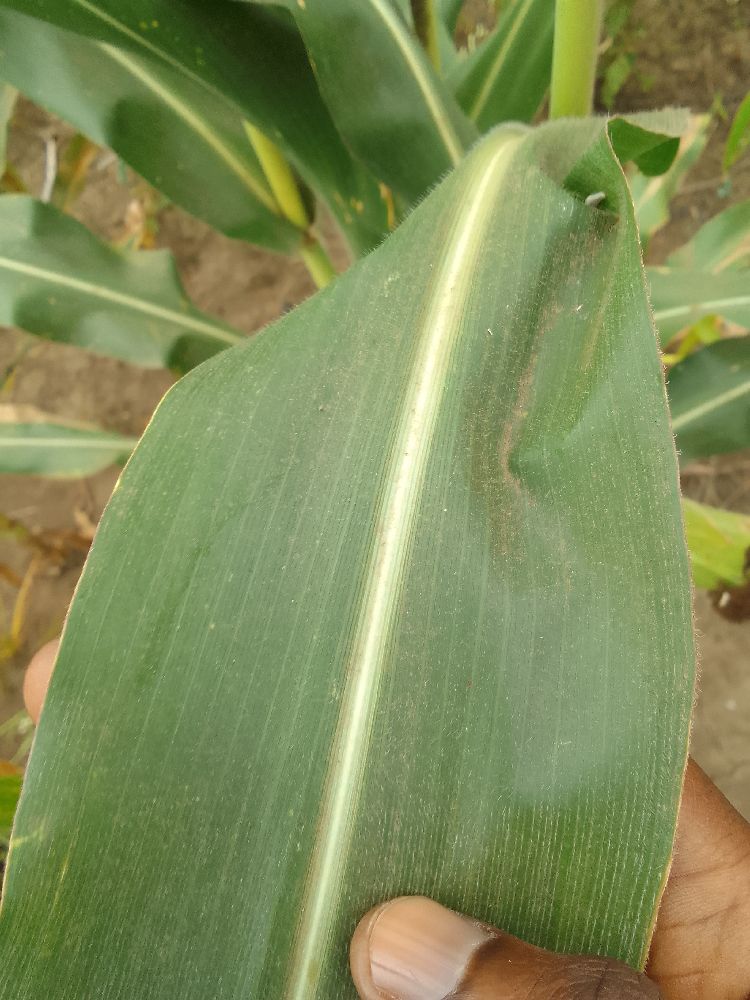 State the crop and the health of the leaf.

maize, healthy
